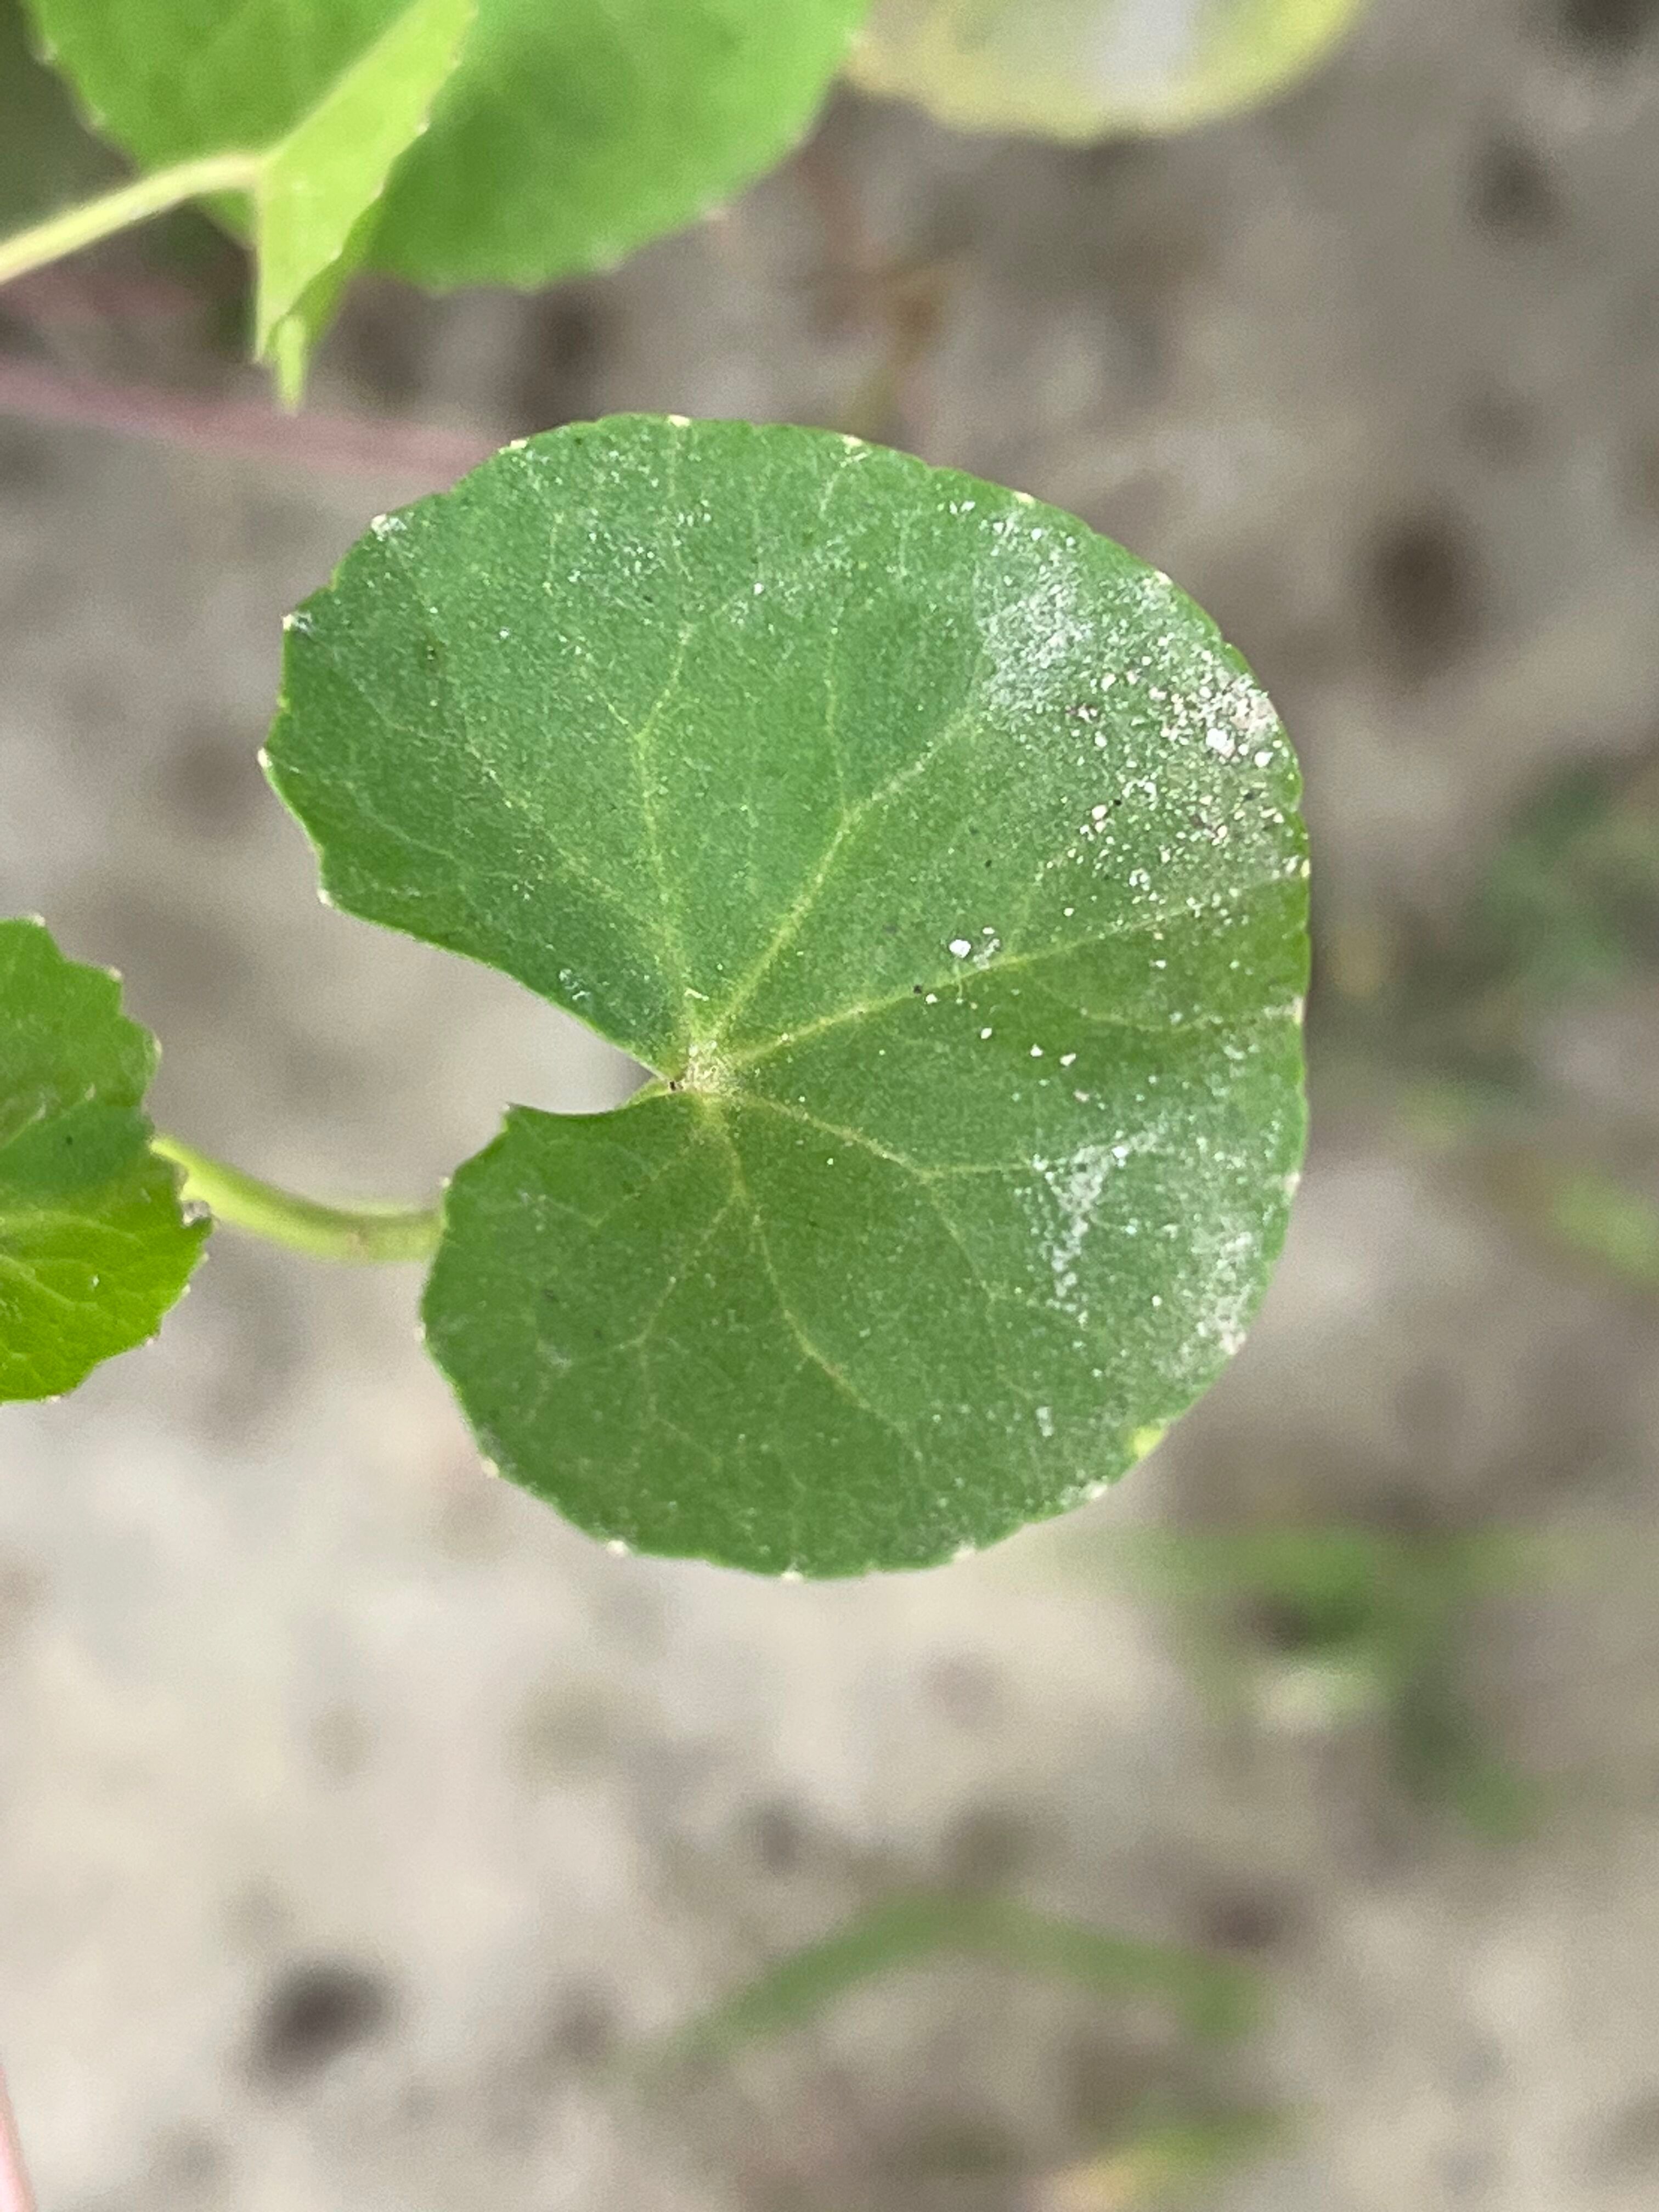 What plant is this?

thankuni
